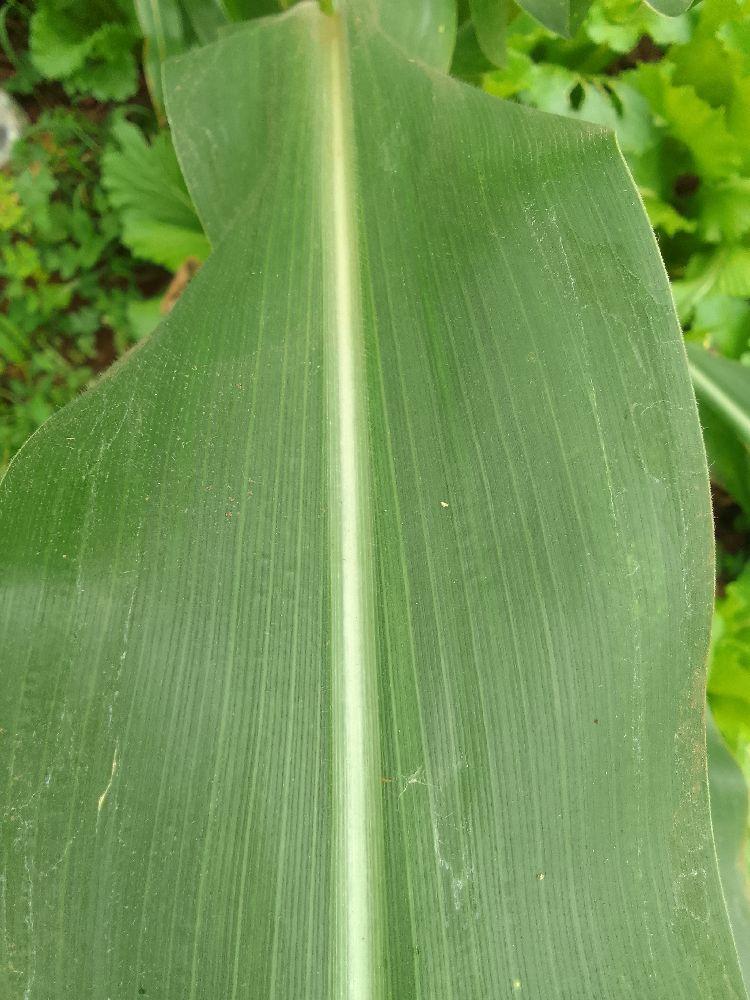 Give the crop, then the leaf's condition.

maize, healthy
